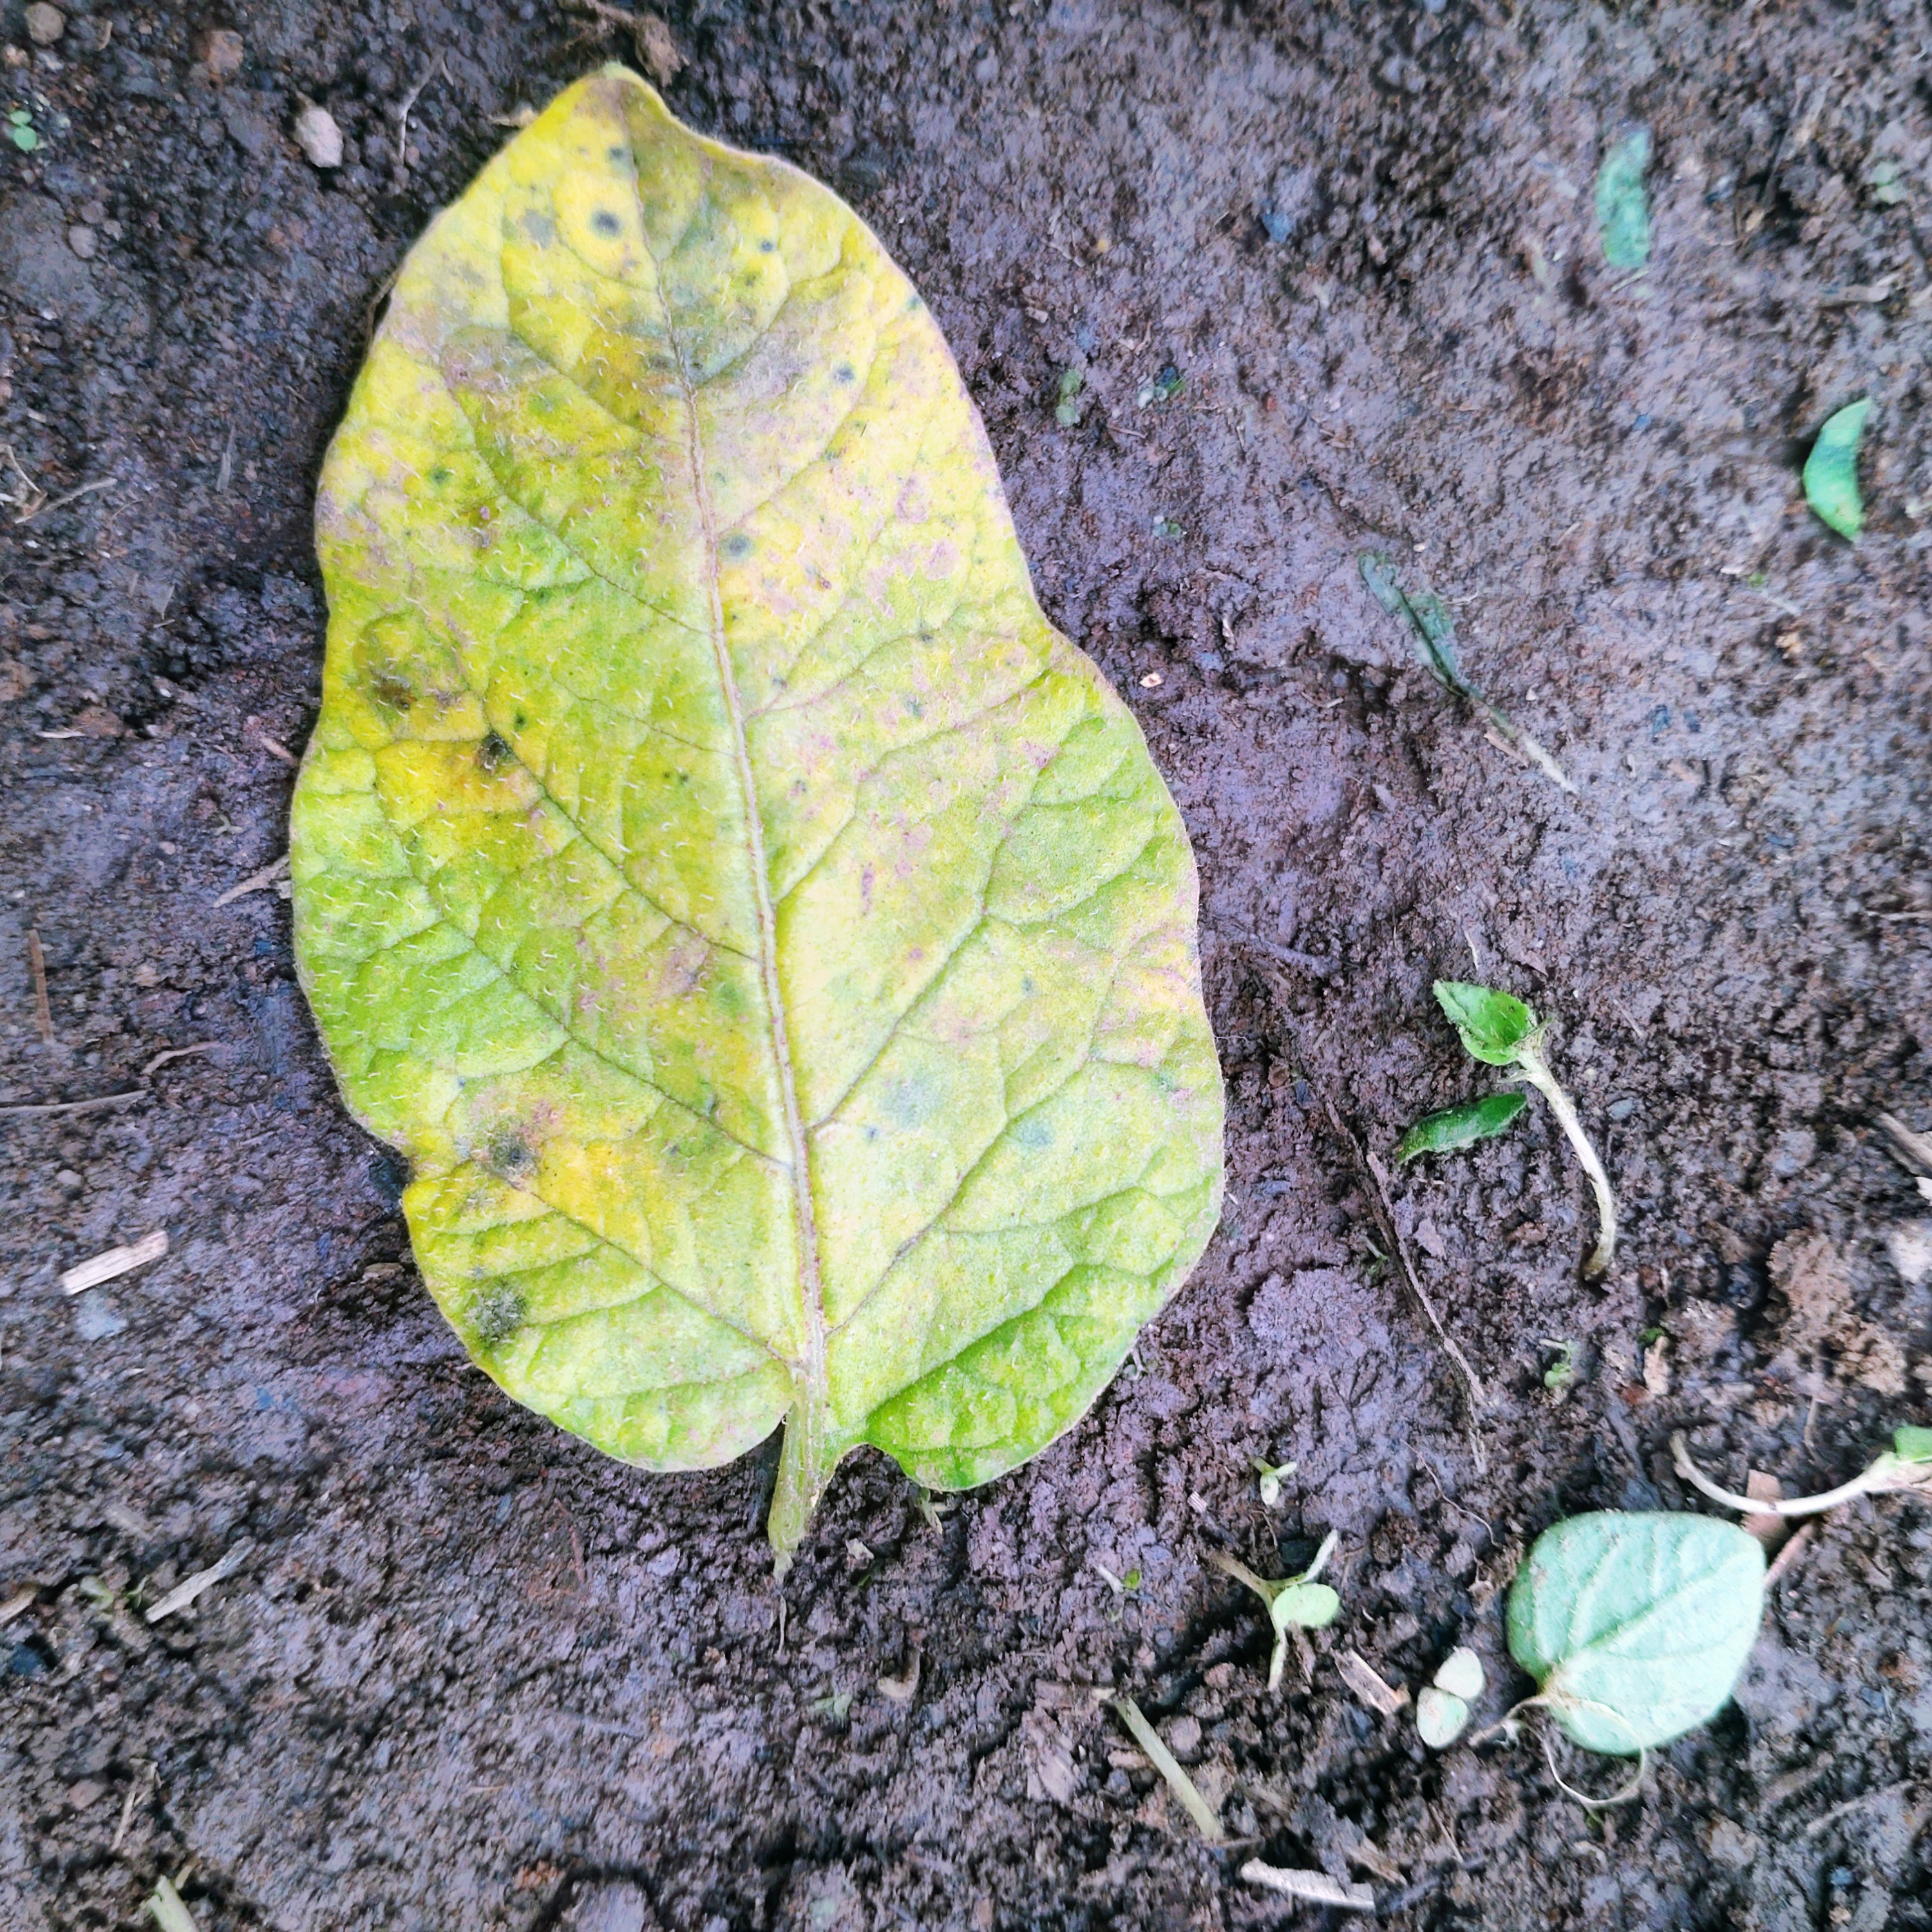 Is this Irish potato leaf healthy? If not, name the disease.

late blight
